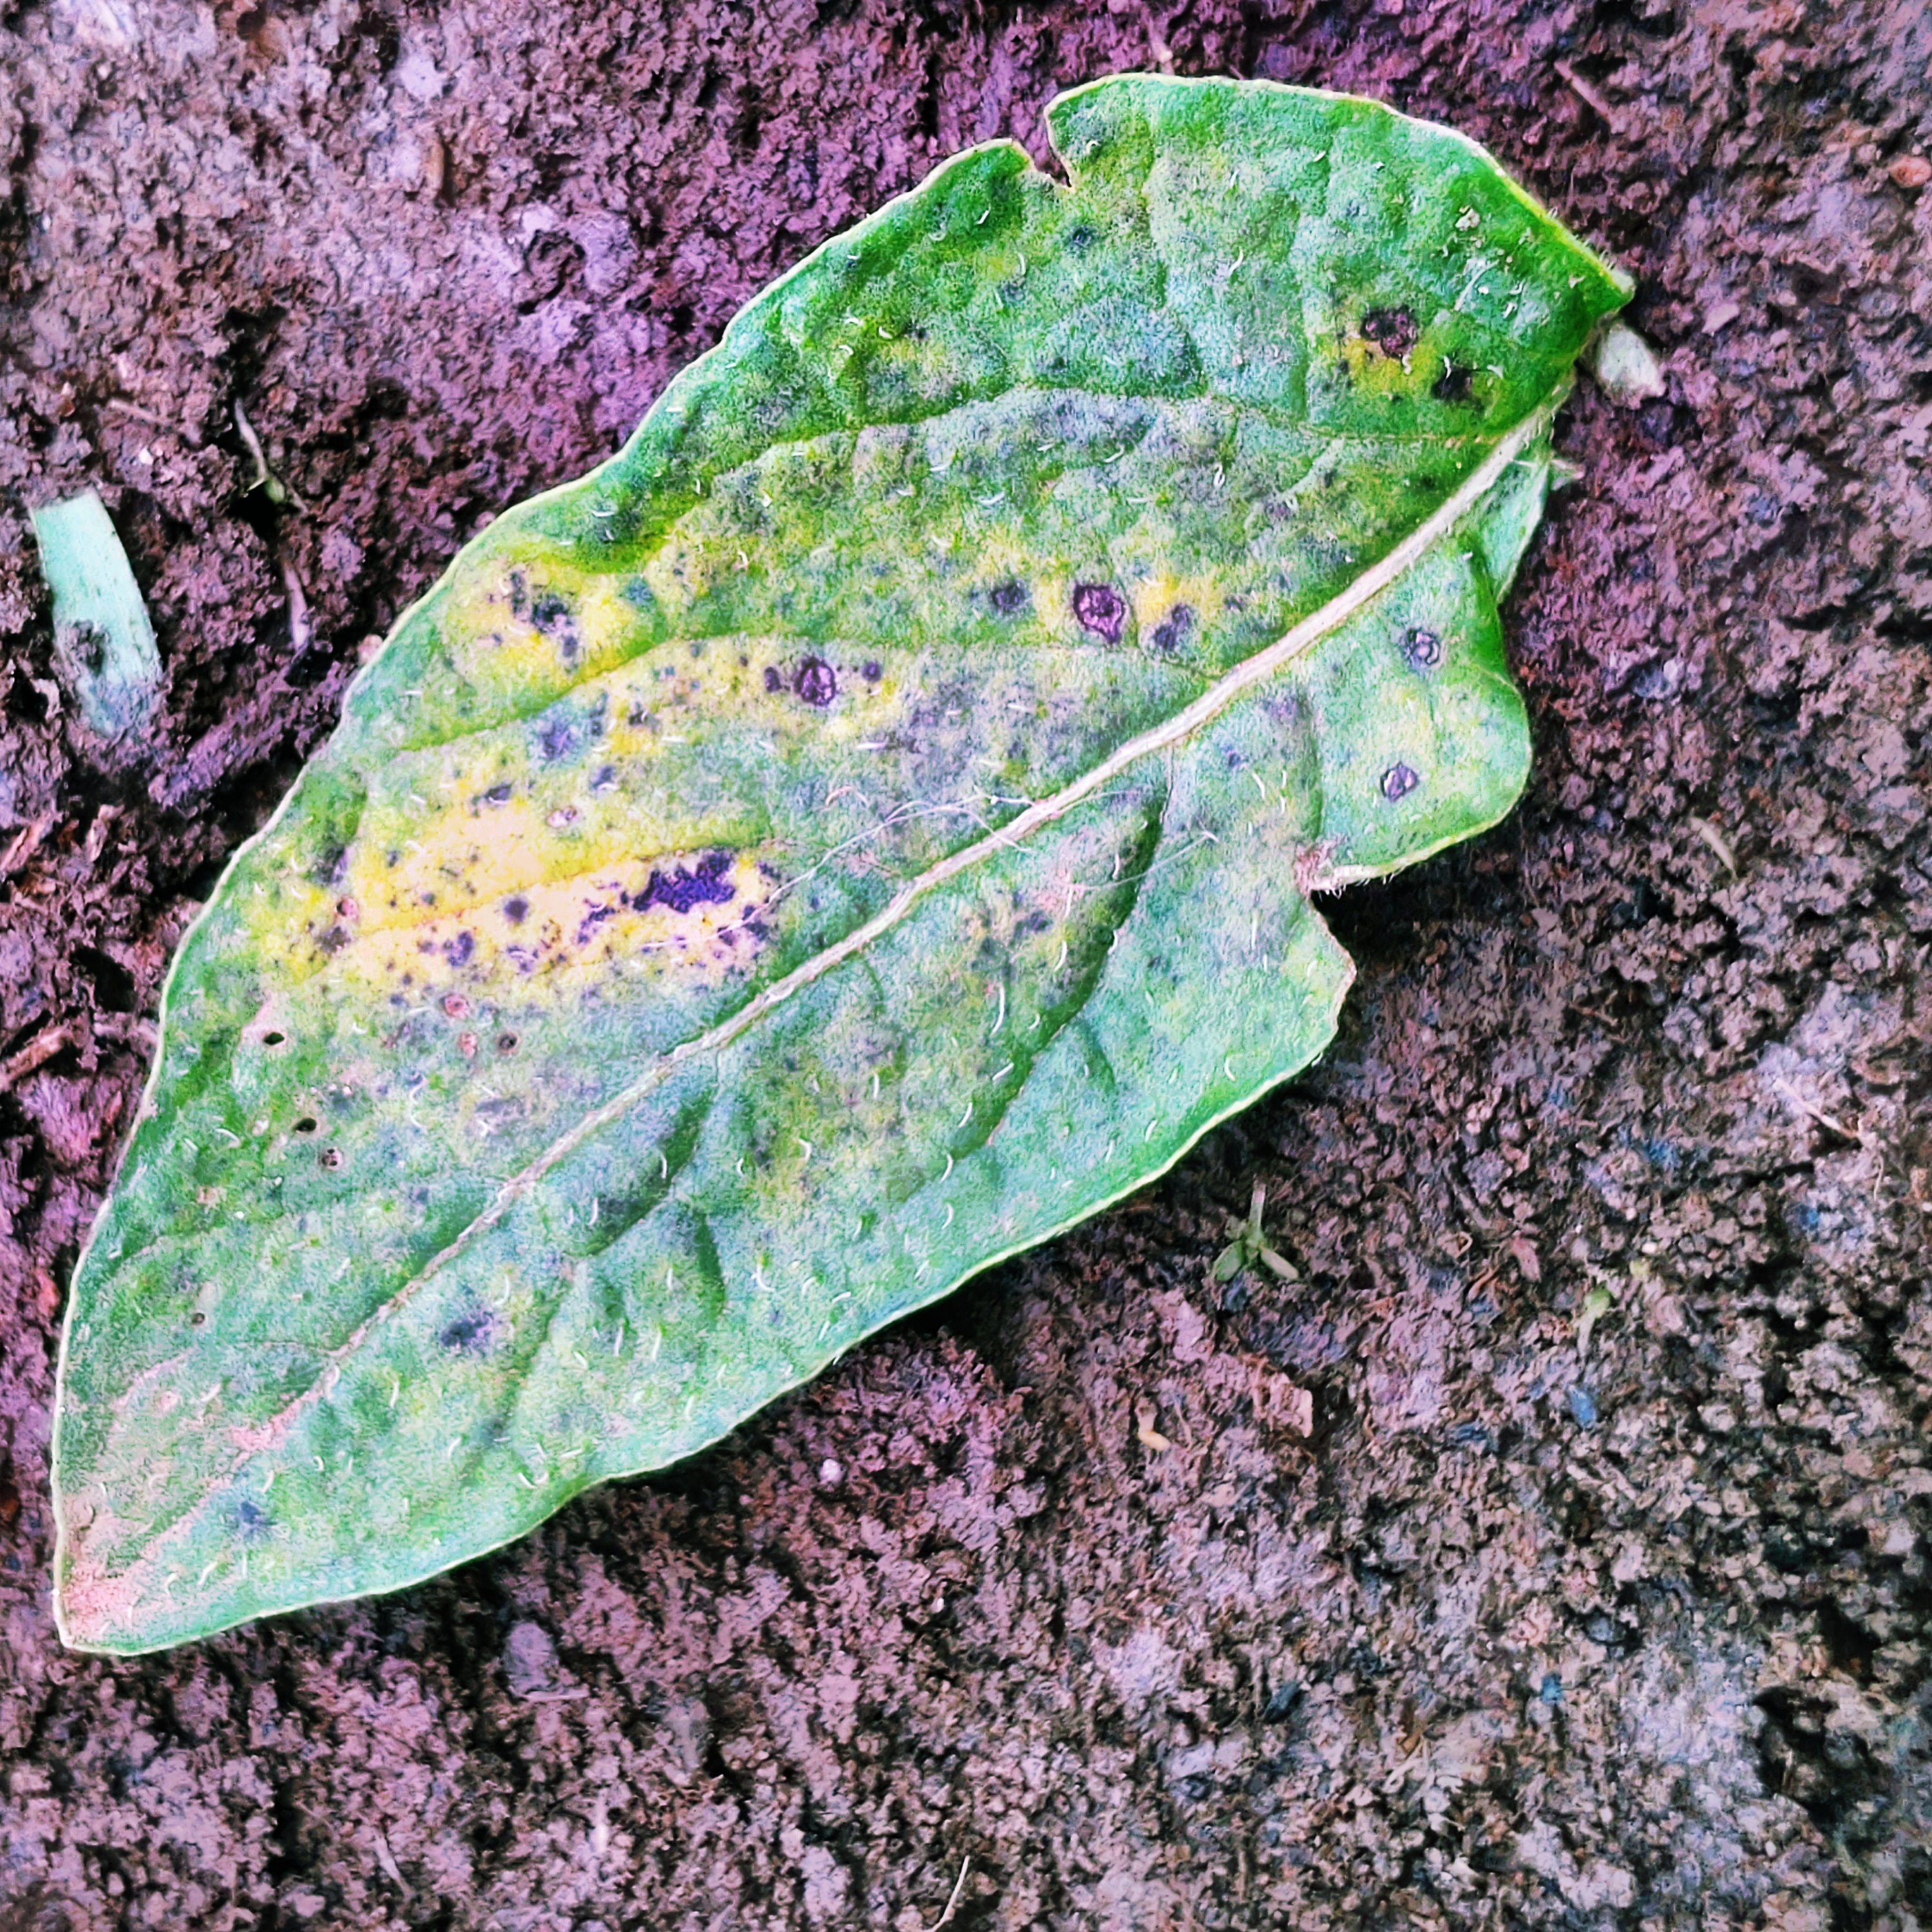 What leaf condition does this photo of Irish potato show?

late blight
